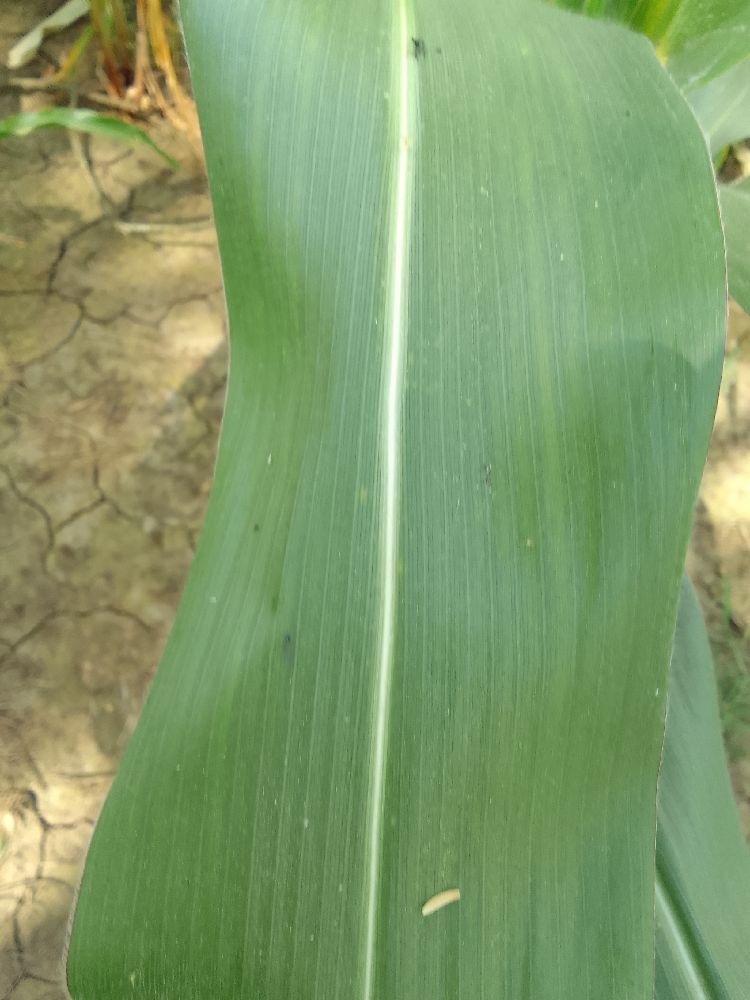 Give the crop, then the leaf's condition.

maize, healthy
